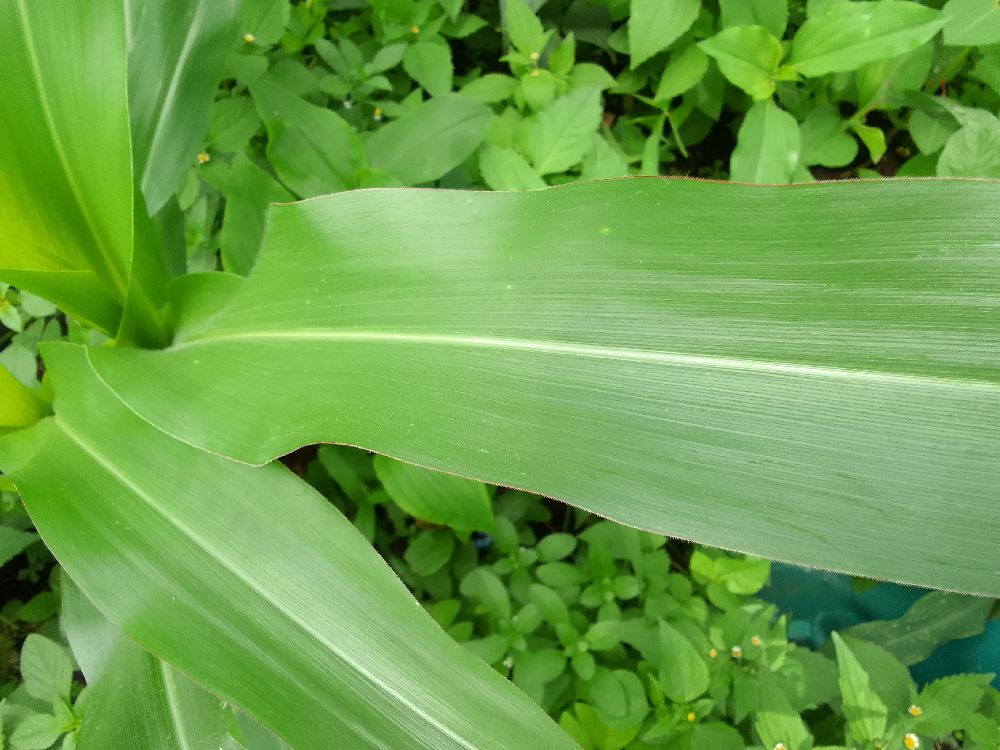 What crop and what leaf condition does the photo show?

maize, healthy
